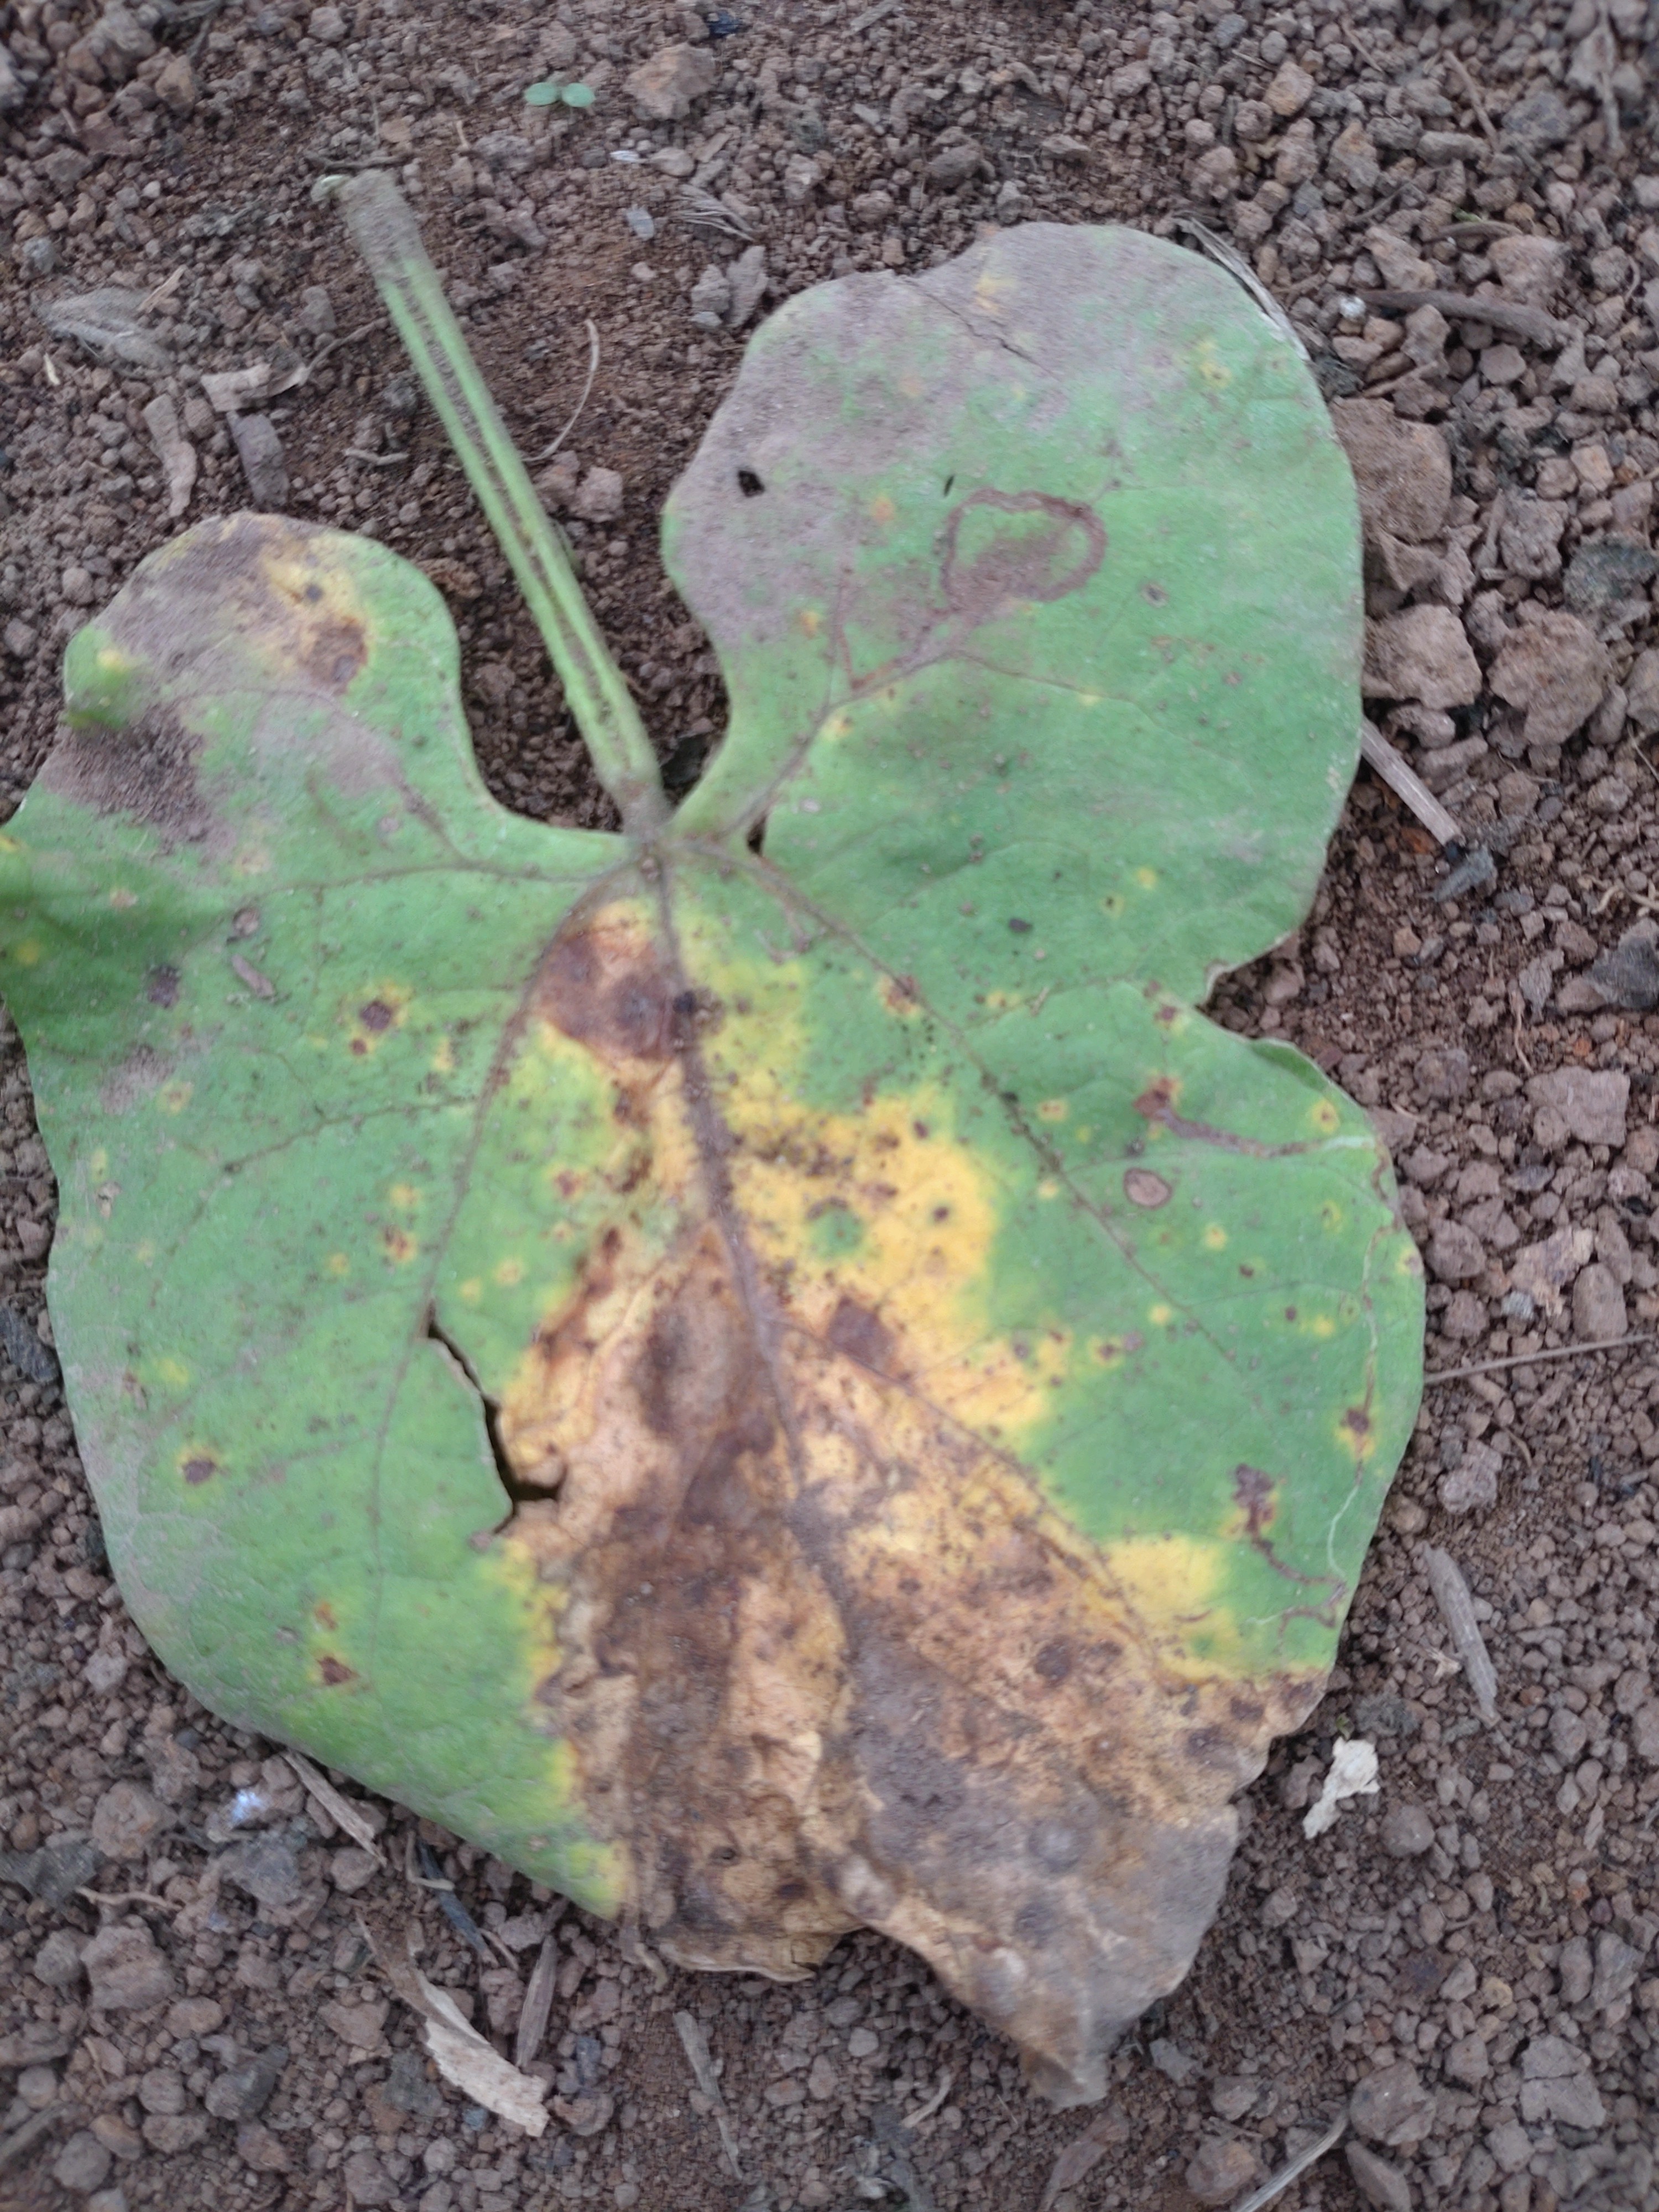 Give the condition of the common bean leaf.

anthracnose
